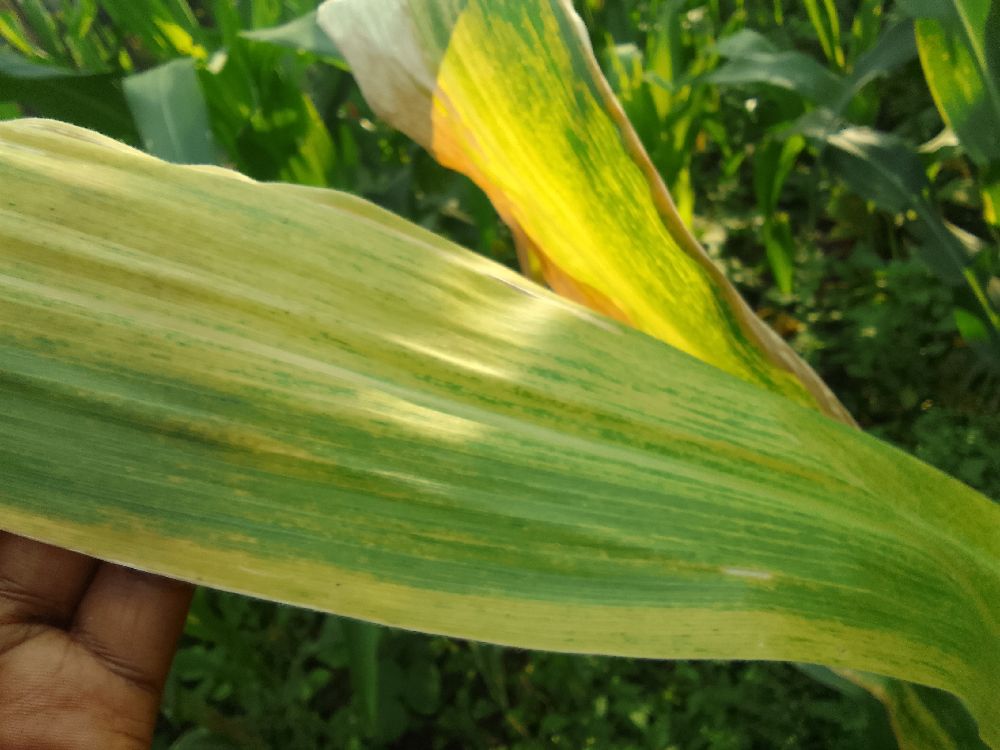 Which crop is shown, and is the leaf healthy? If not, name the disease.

maize, maize lethal necrosis
